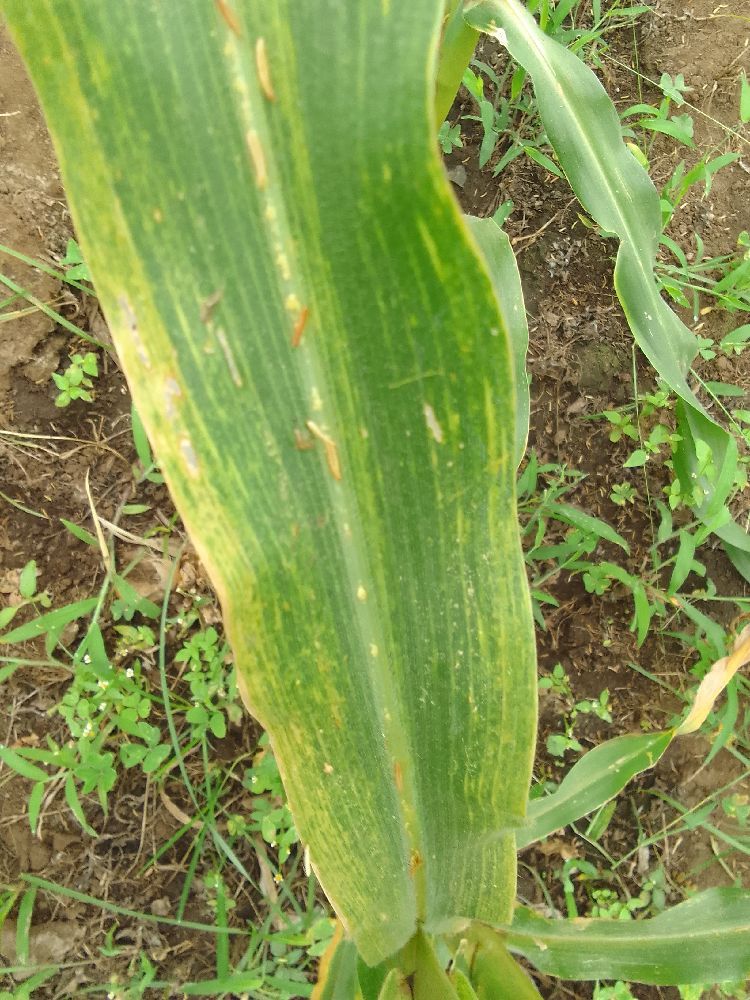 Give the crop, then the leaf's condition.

maize, maize lethal necrosis
